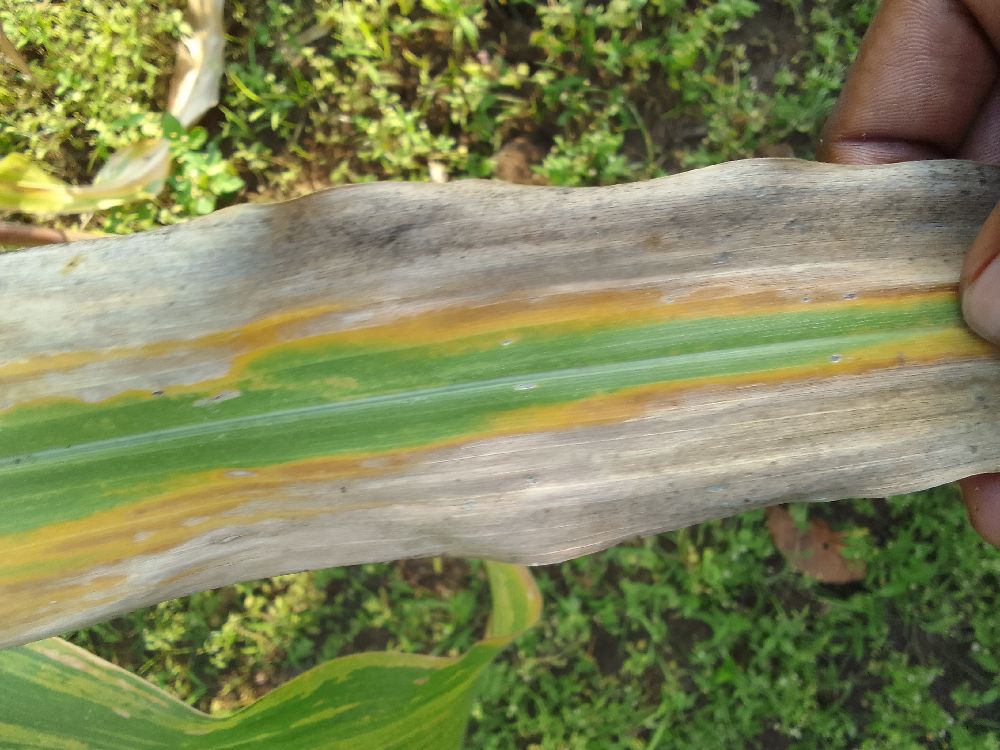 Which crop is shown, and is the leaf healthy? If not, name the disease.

maize, maize lethal necrosis
